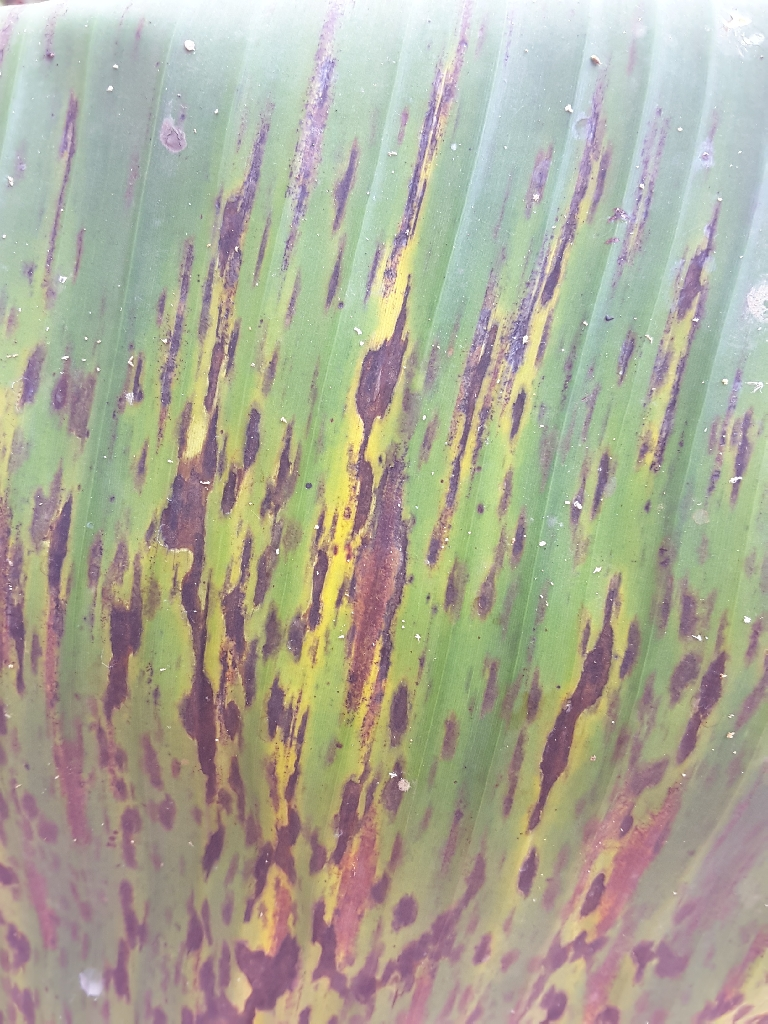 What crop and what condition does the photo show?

banana, black sigatoka
